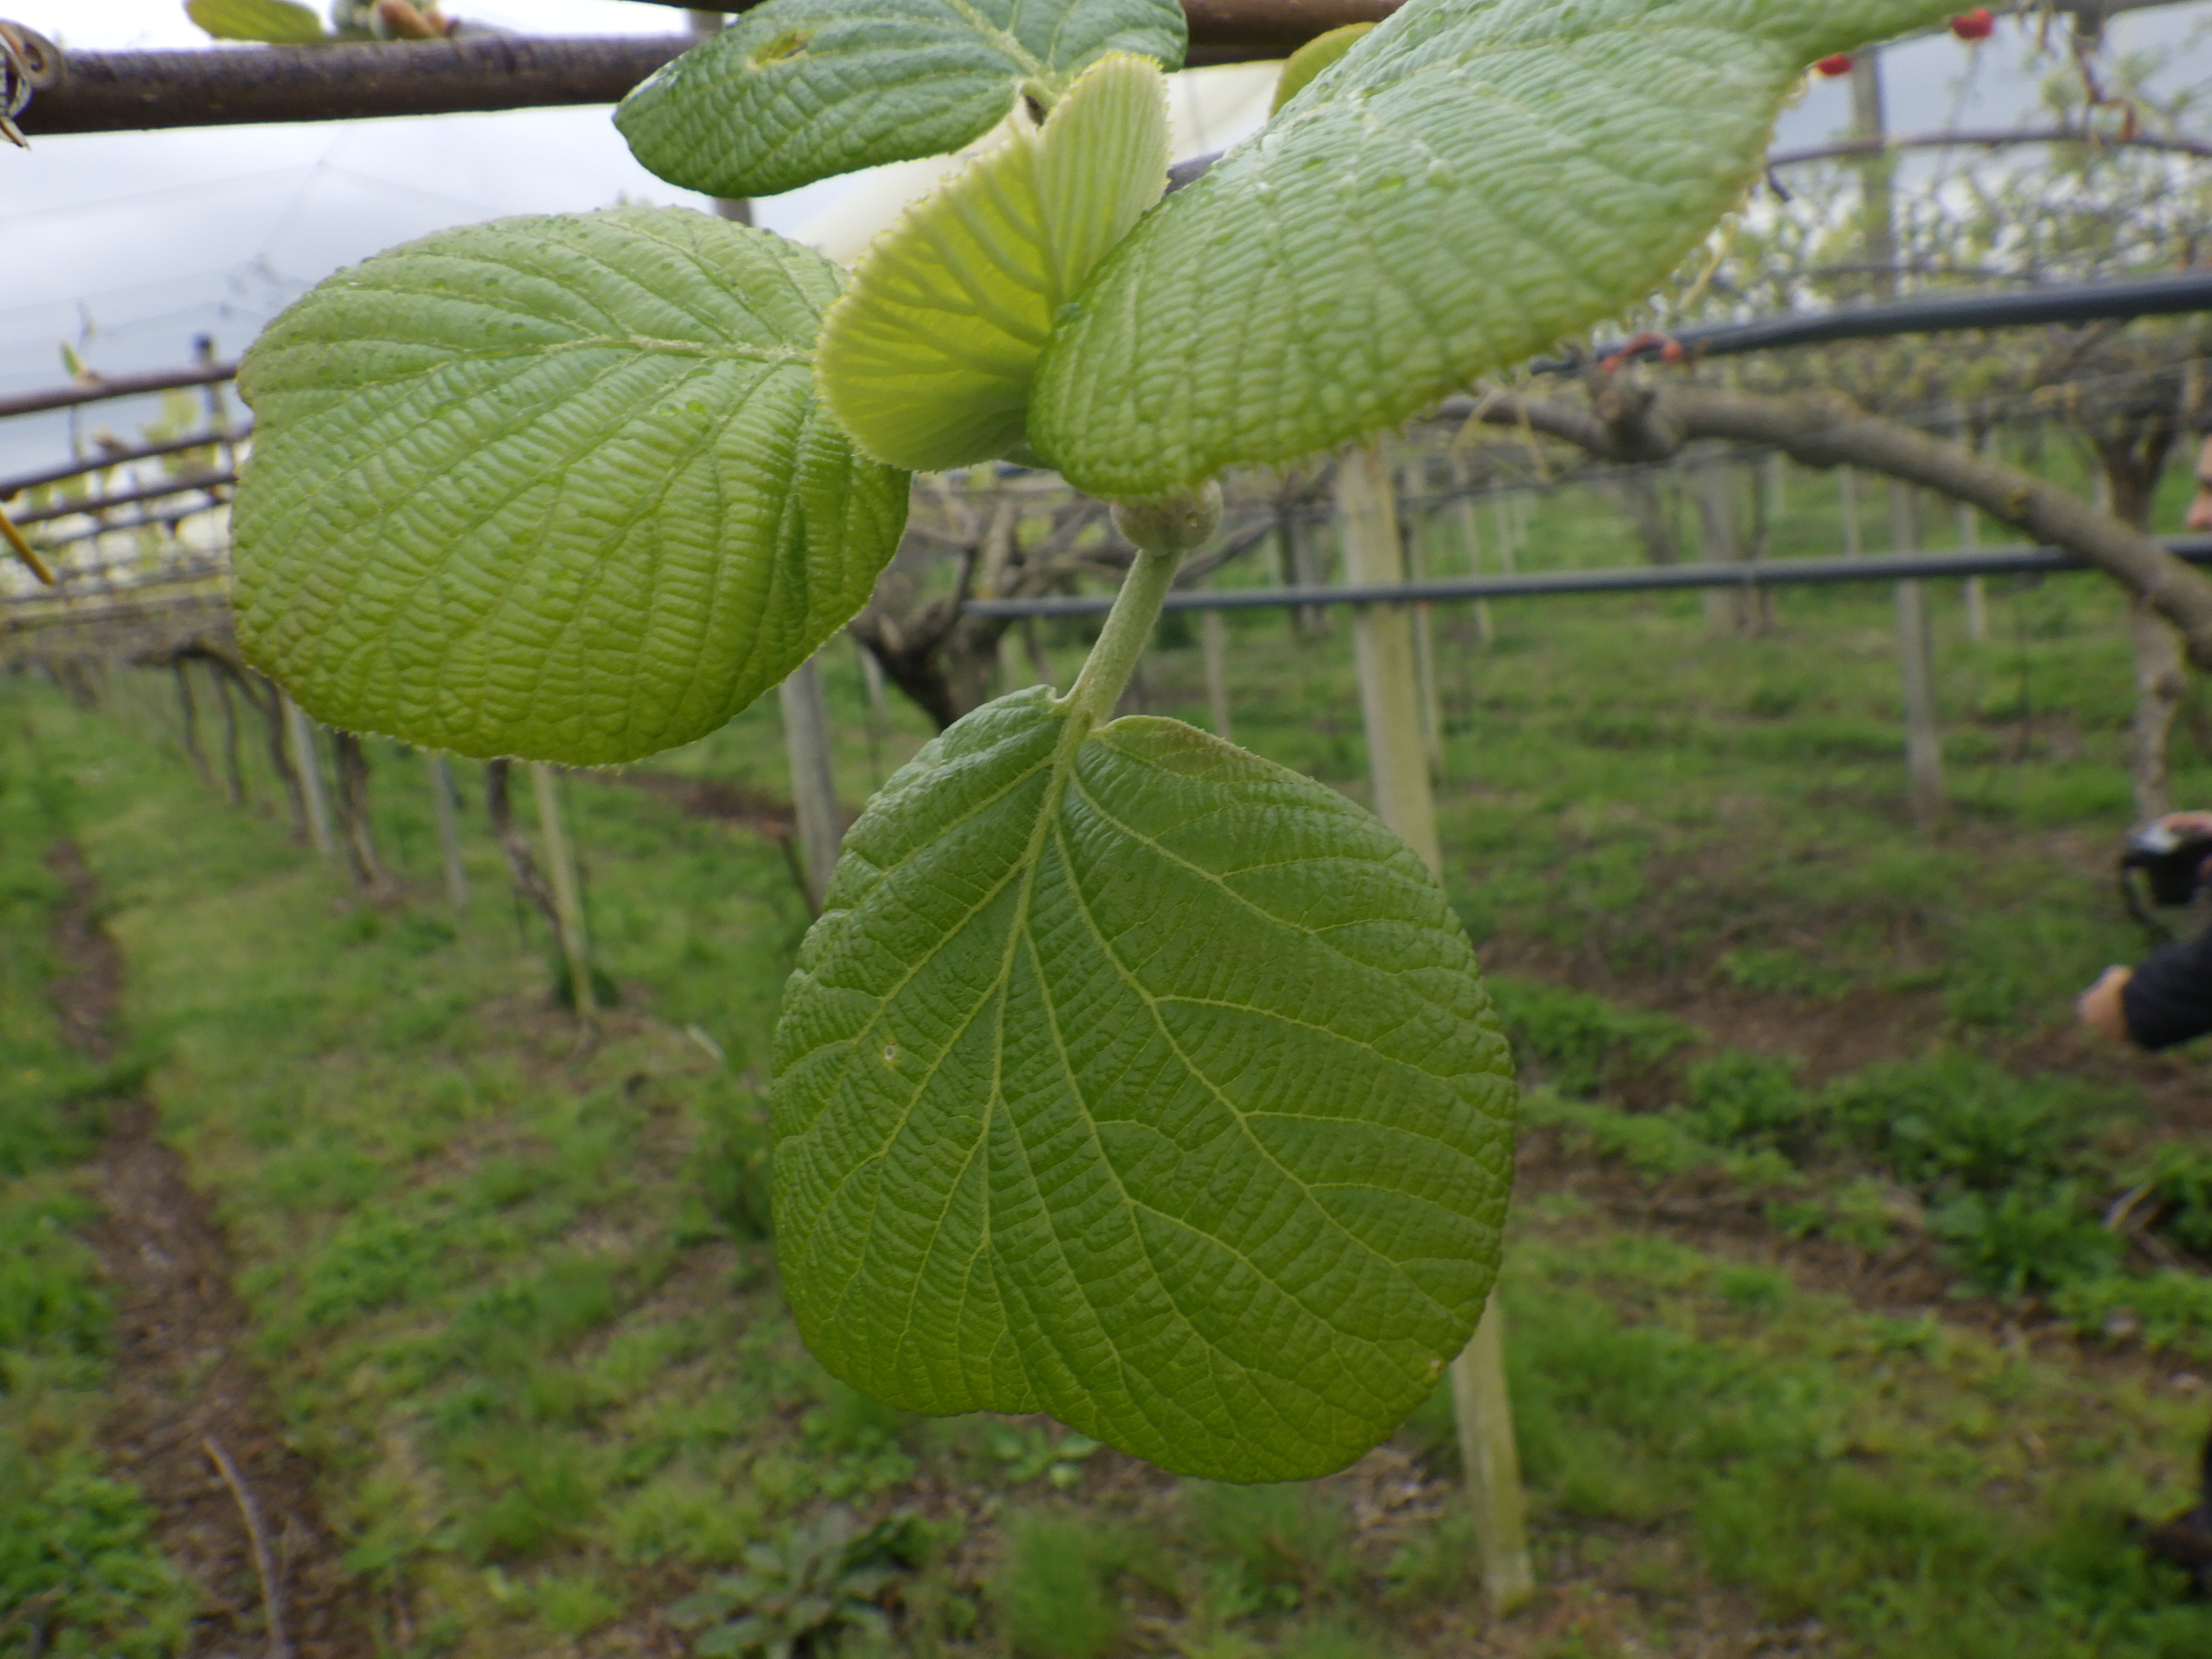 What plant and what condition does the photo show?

kiwi, healthy
